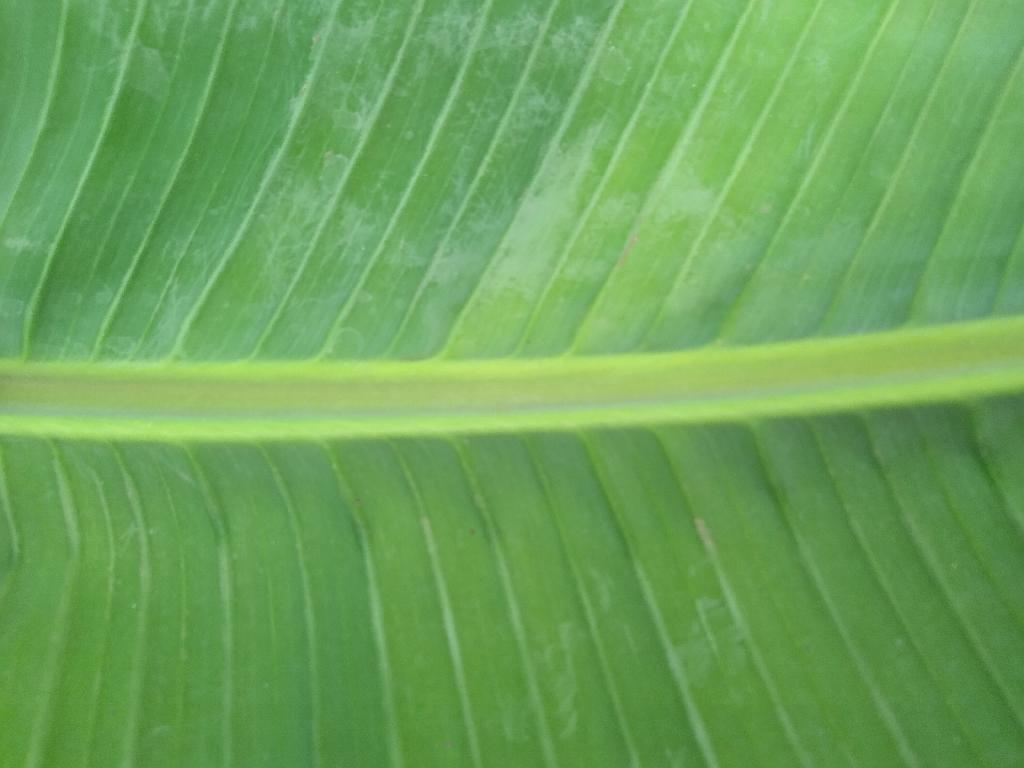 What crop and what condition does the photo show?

banana, healthy
